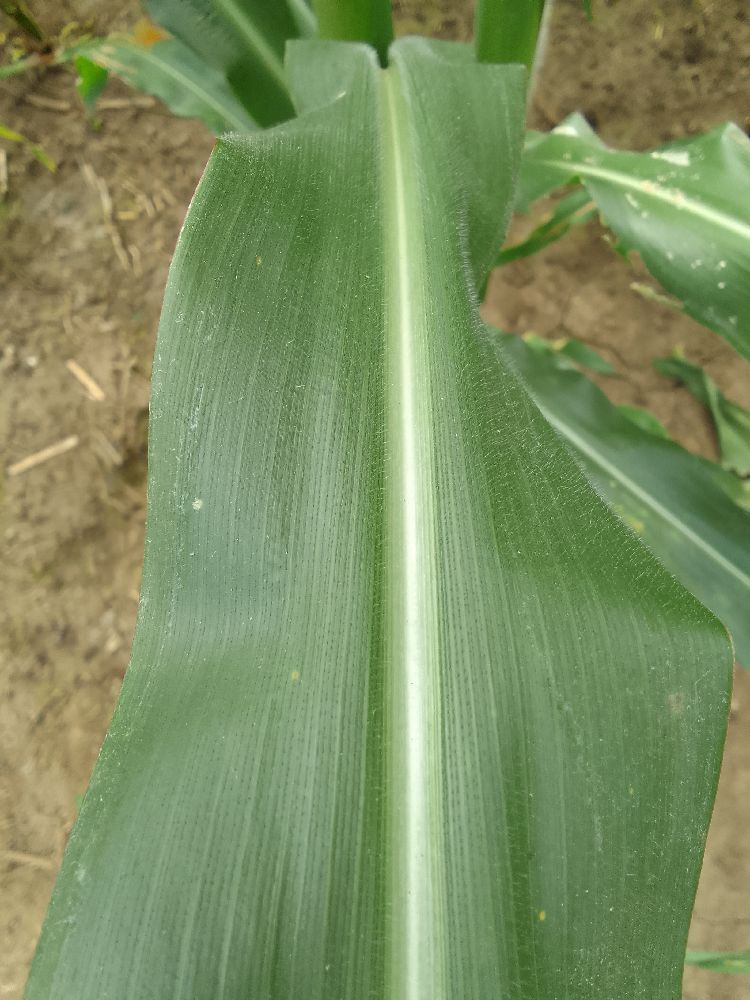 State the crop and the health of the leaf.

maize, healthy
